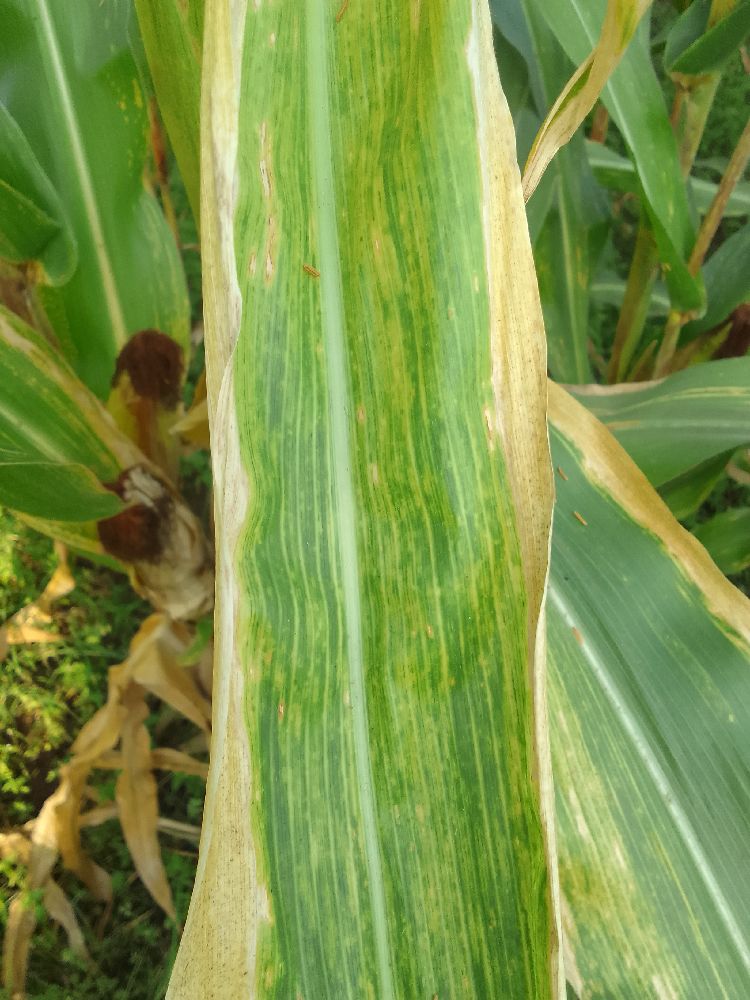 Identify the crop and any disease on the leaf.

maize, maize lethal necrosis
